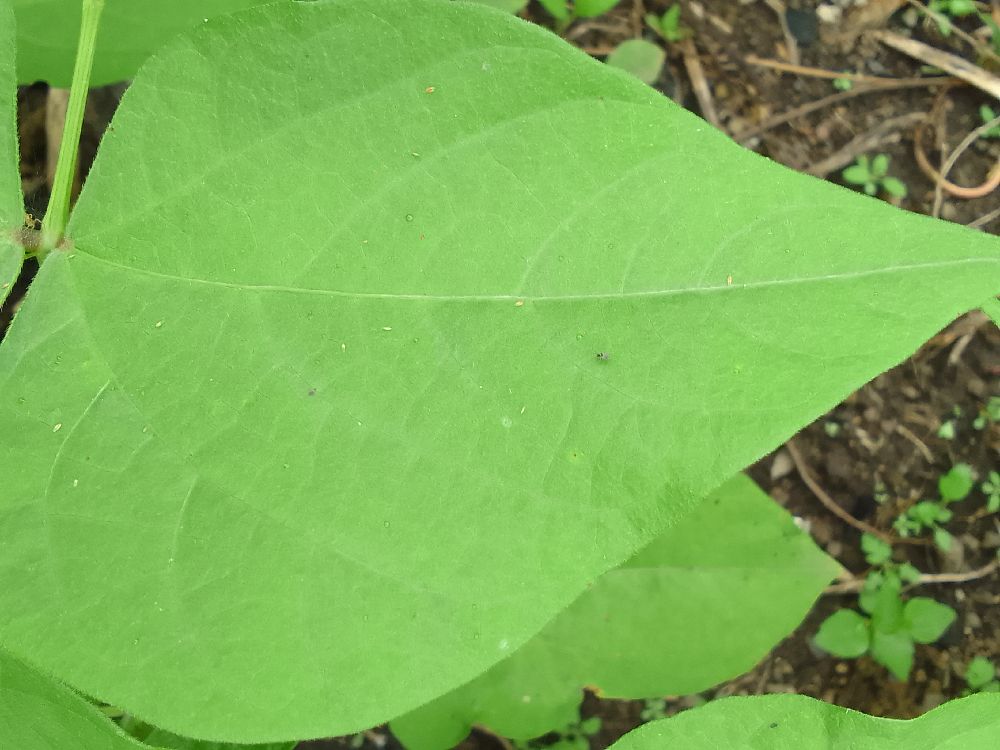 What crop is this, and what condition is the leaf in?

common bean, healthy
